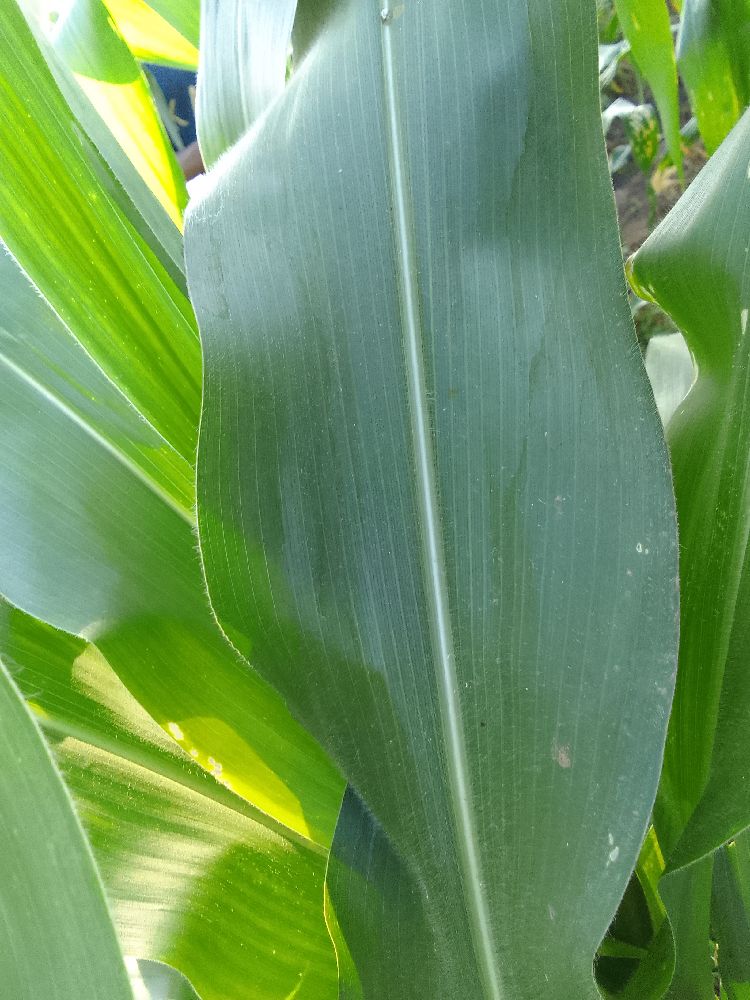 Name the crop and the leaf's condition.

maize, healthy
